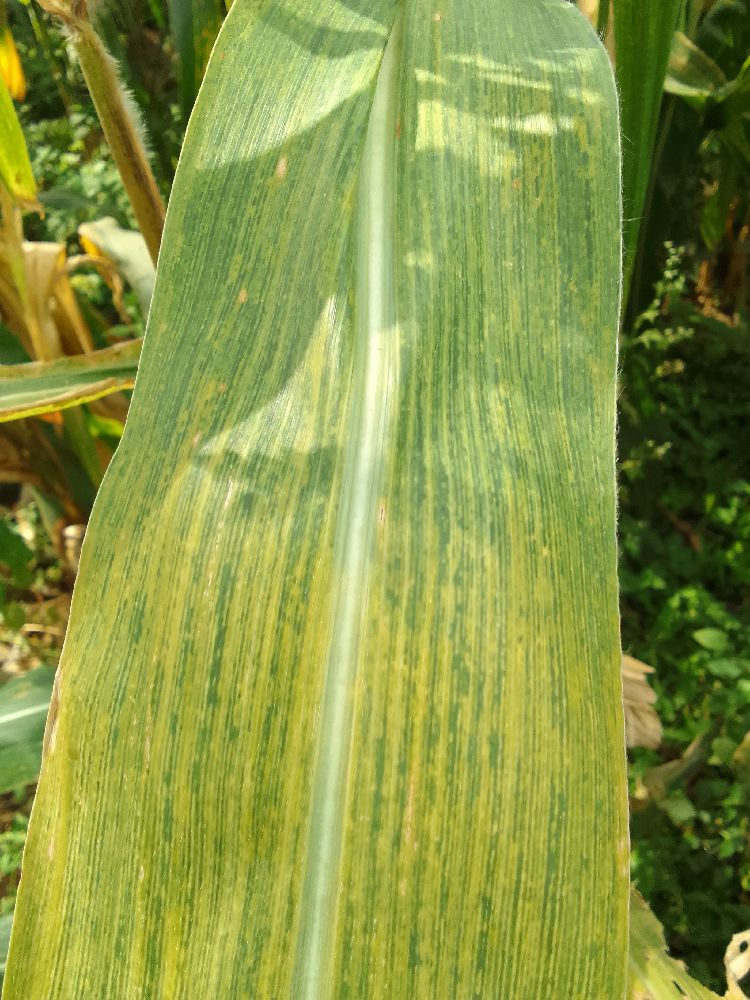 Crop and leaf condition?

maize, maize lethal necrosis
